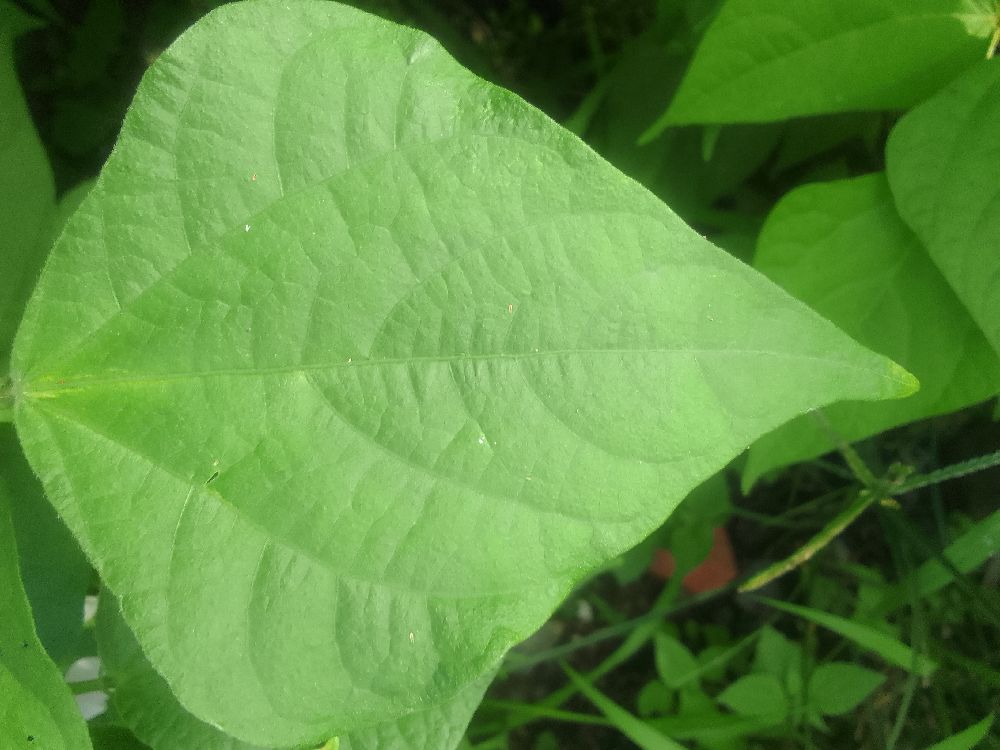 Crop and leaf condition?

common bean, healthy
